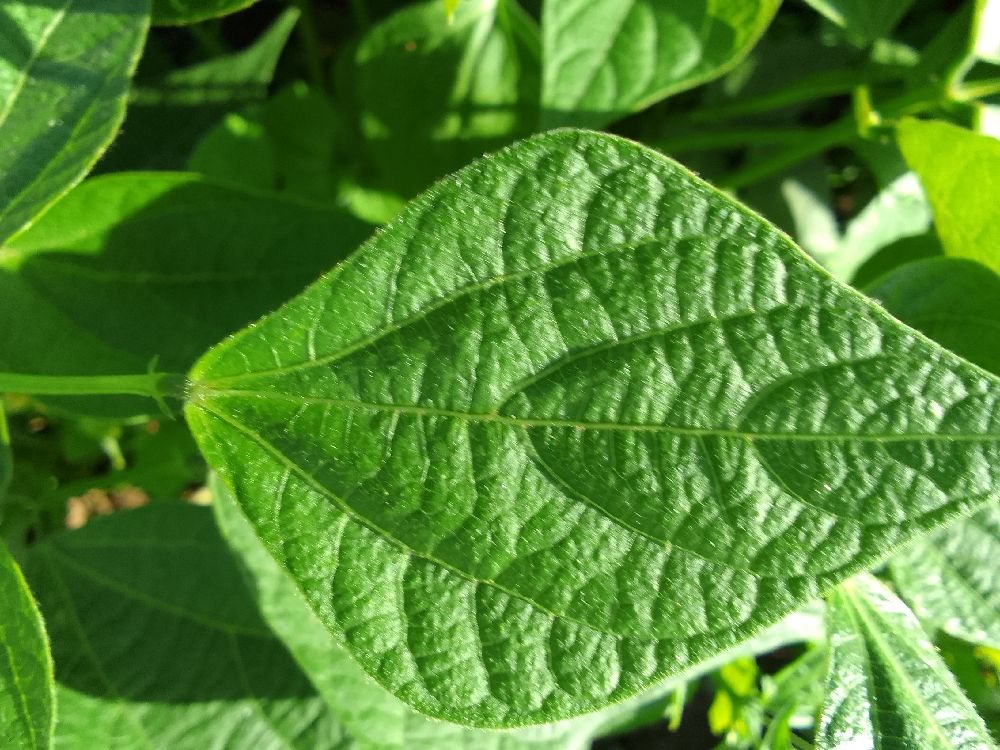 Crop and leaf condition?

common bean, healthy
